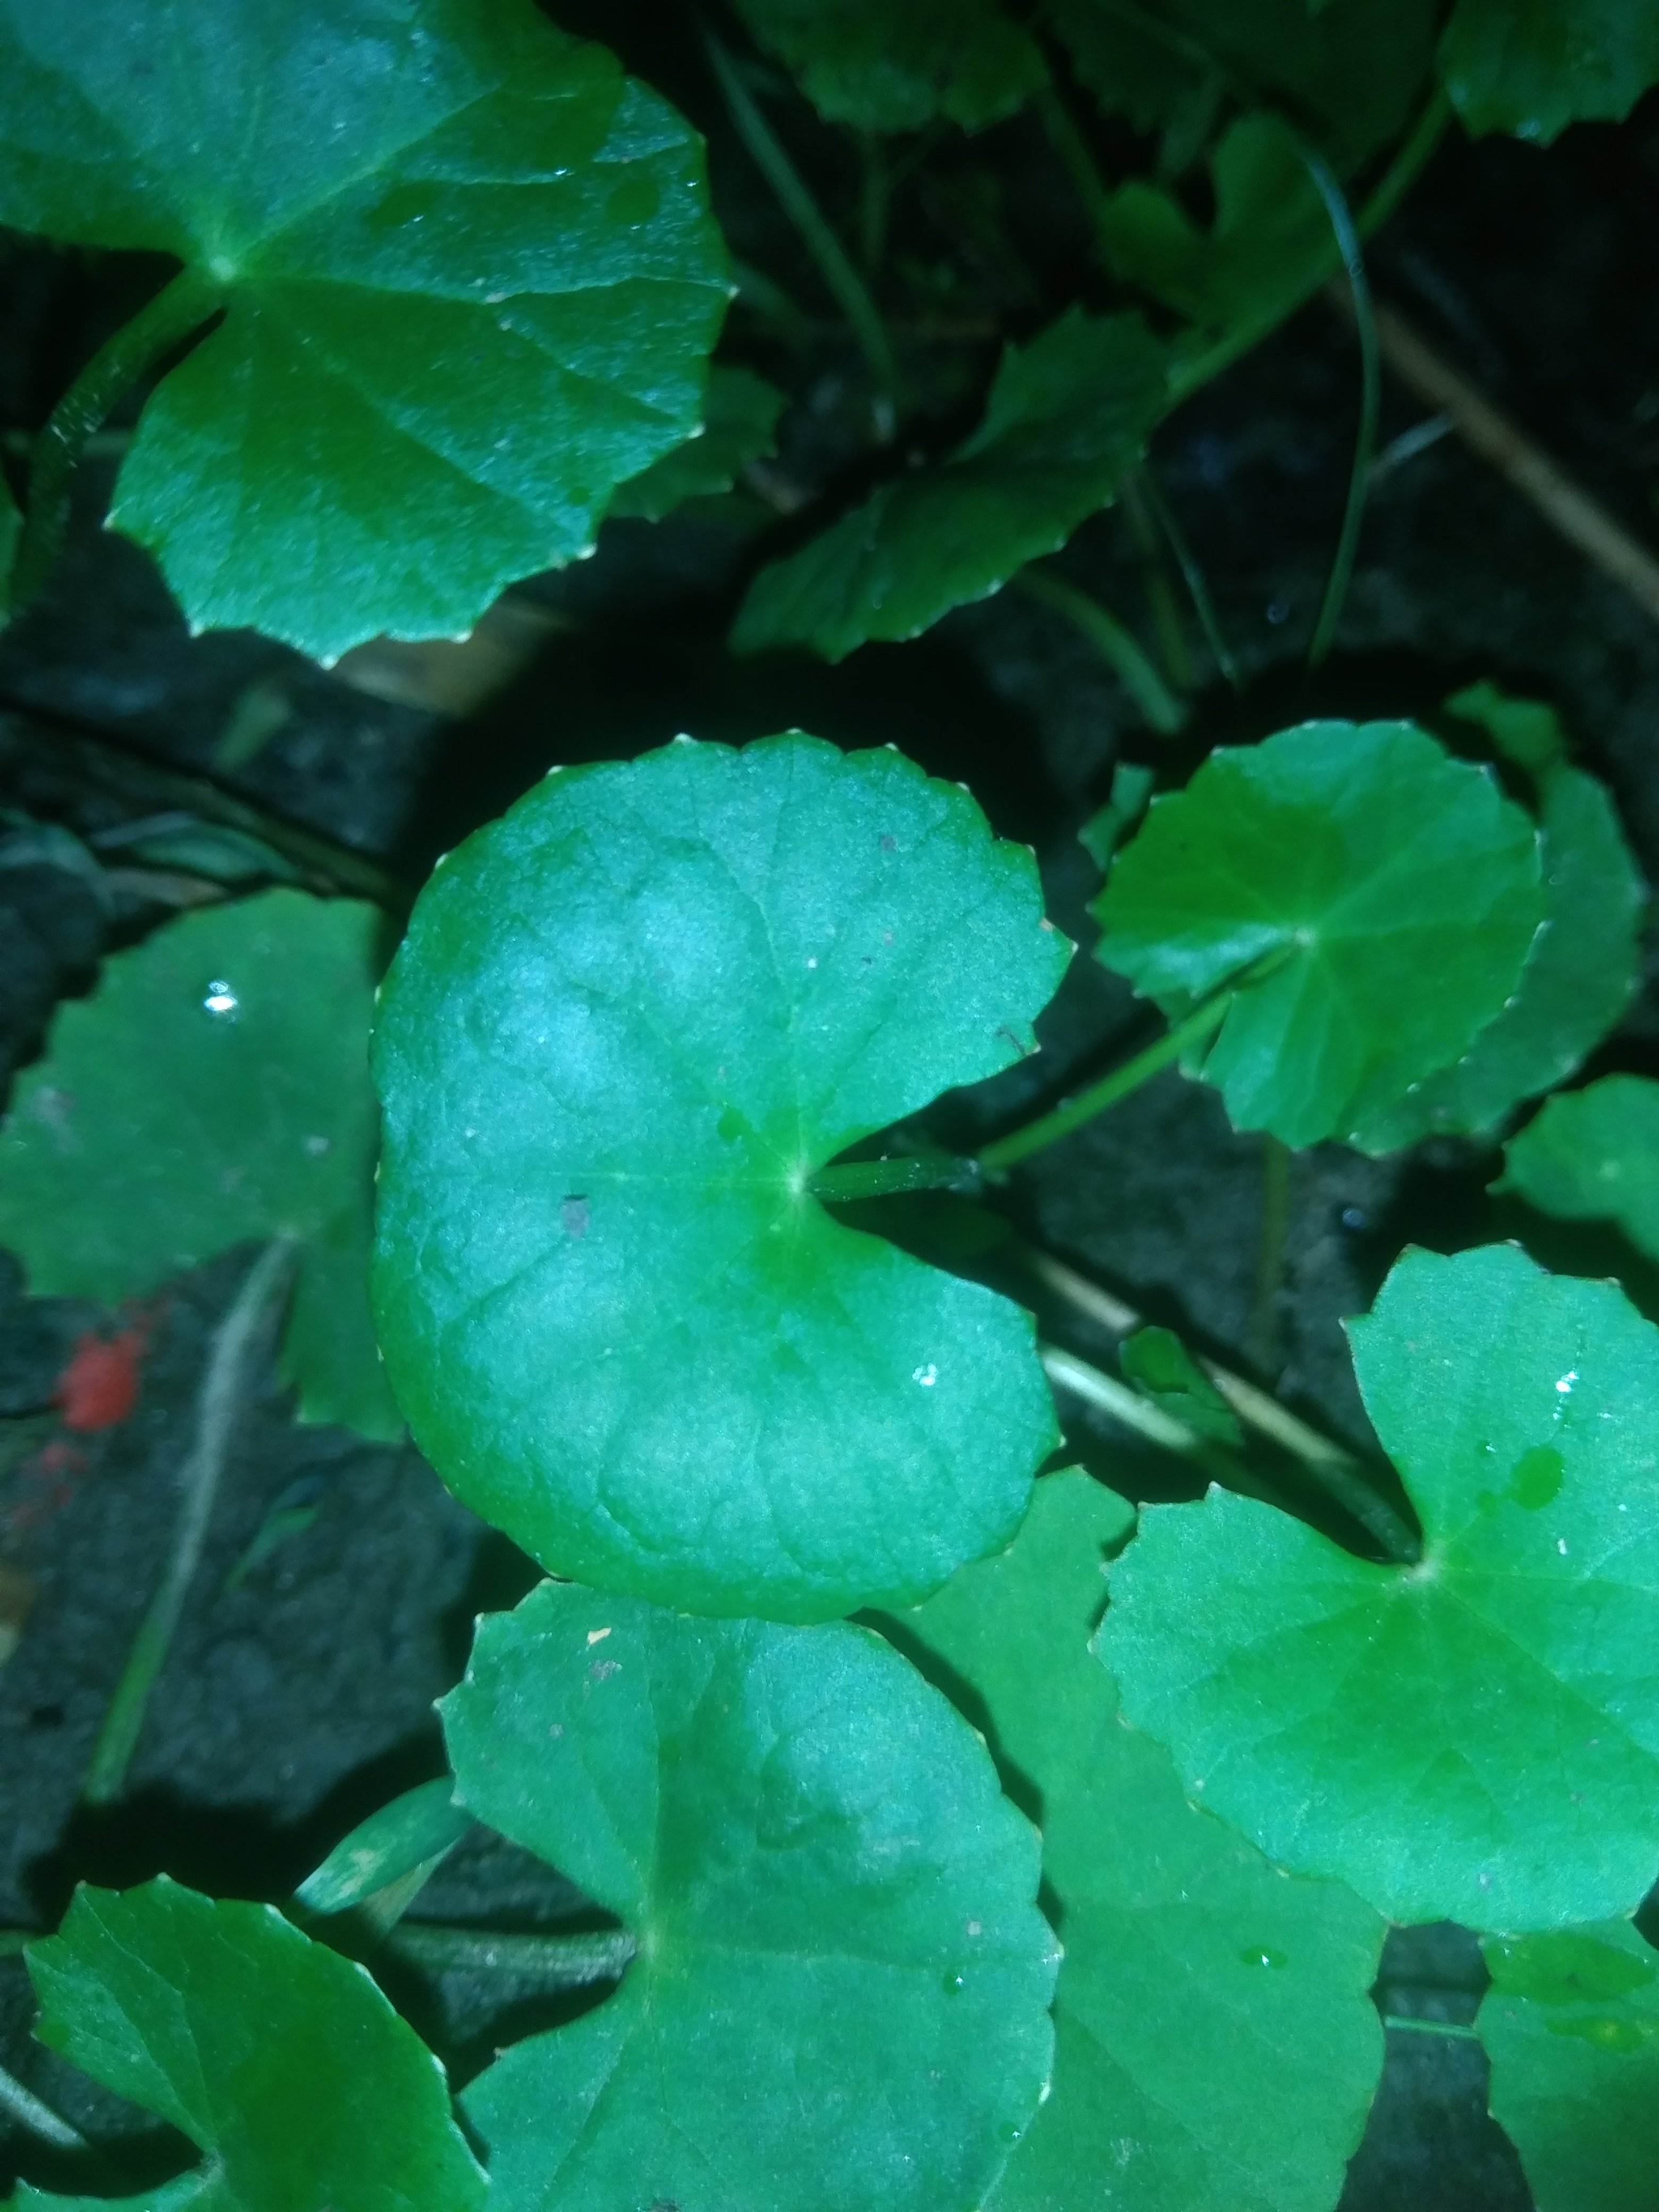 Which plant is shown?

thankuni
